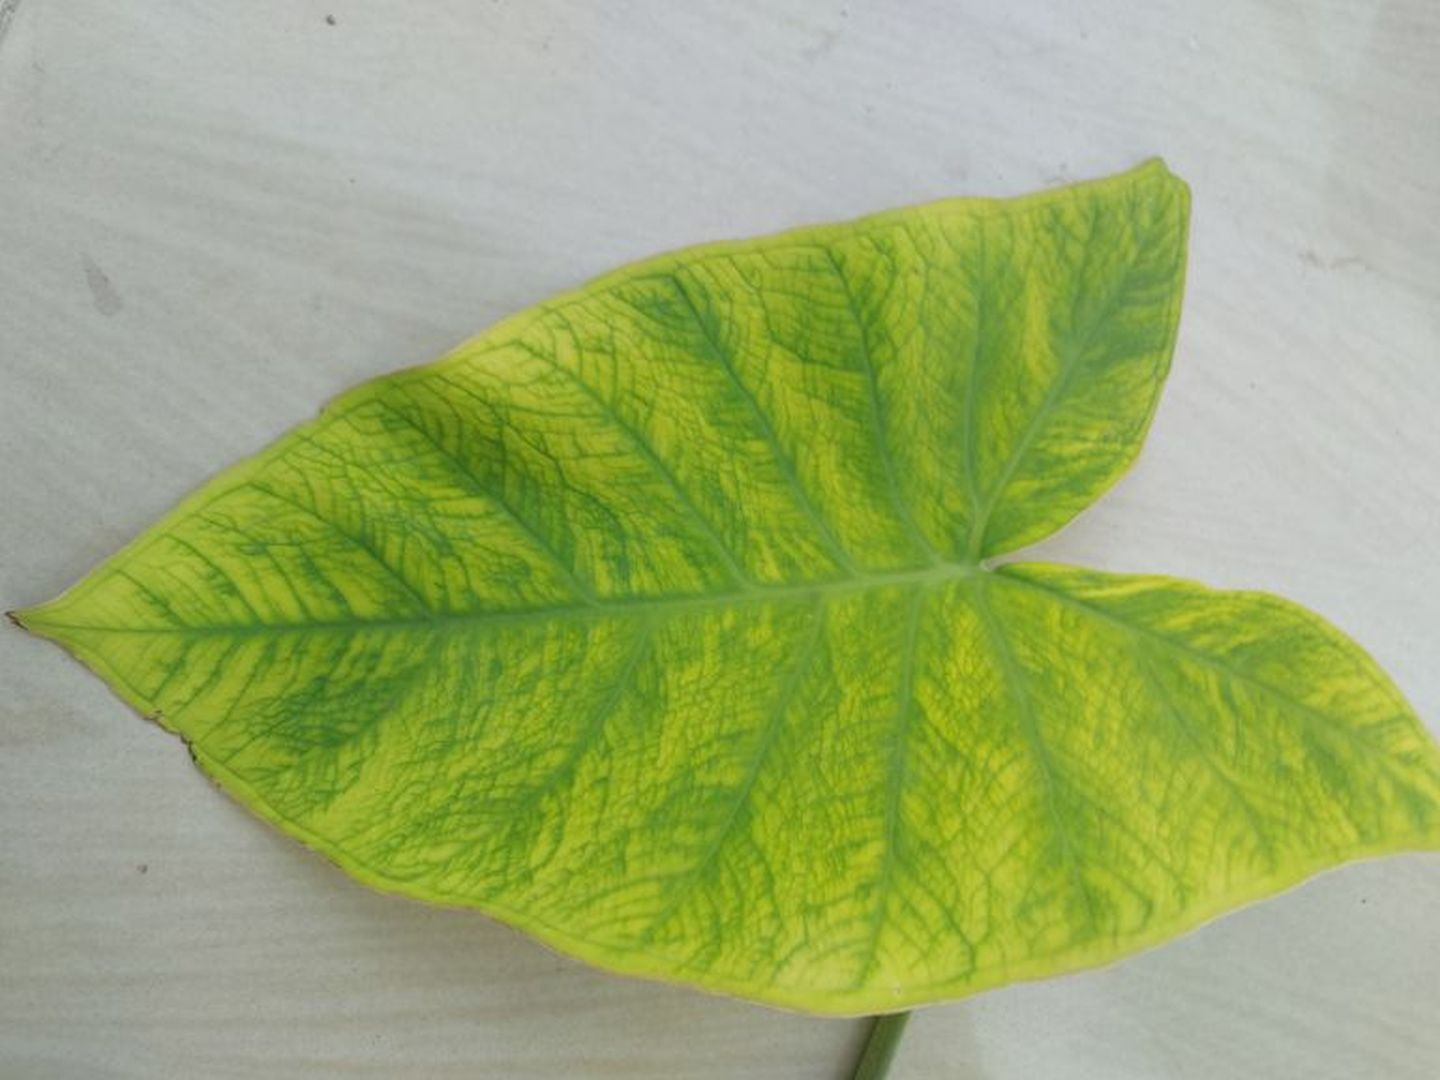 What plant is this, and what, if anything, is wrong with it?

taro, mosaic
